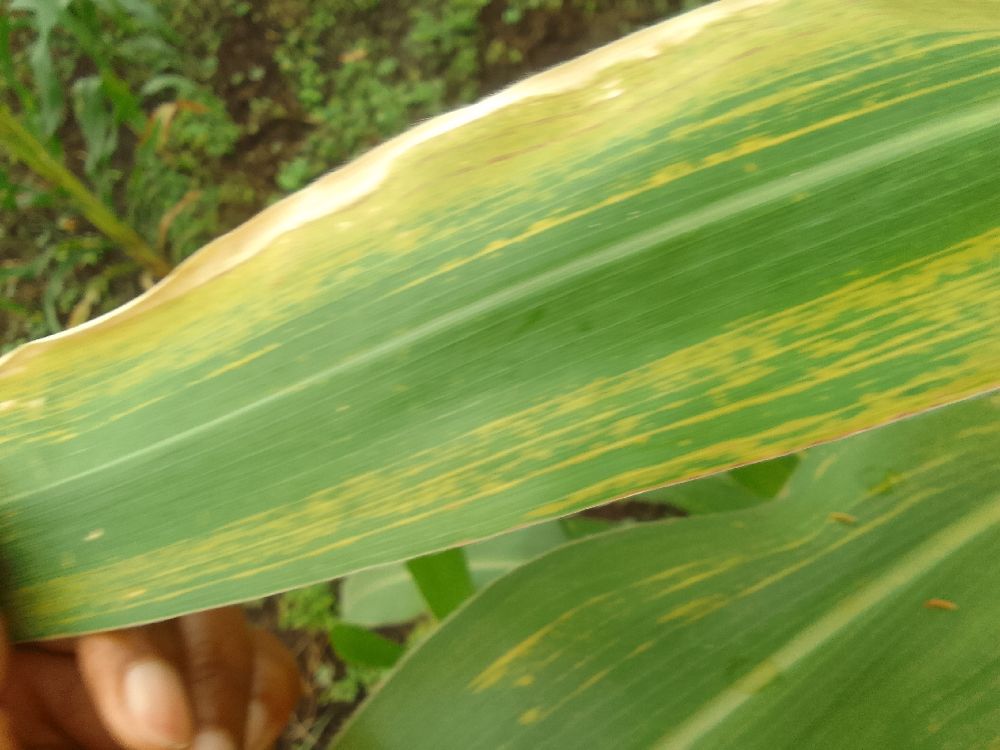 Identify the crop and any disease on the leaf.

maize, maize lethal necrosis
